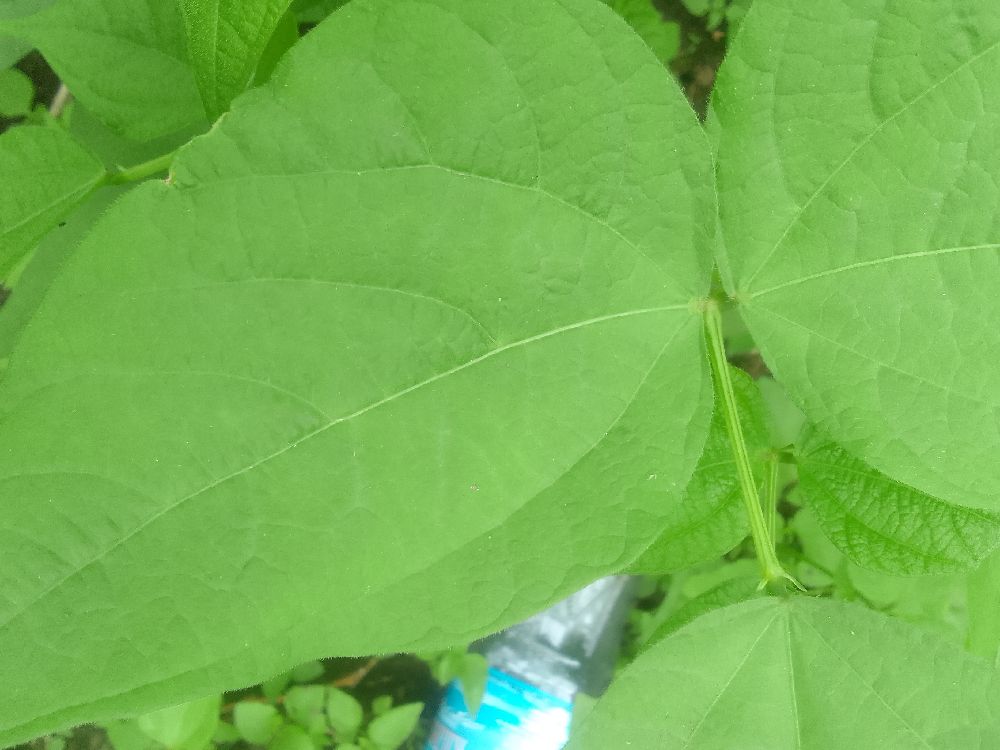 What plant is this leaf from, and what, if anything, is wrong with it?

common bean, healthy
